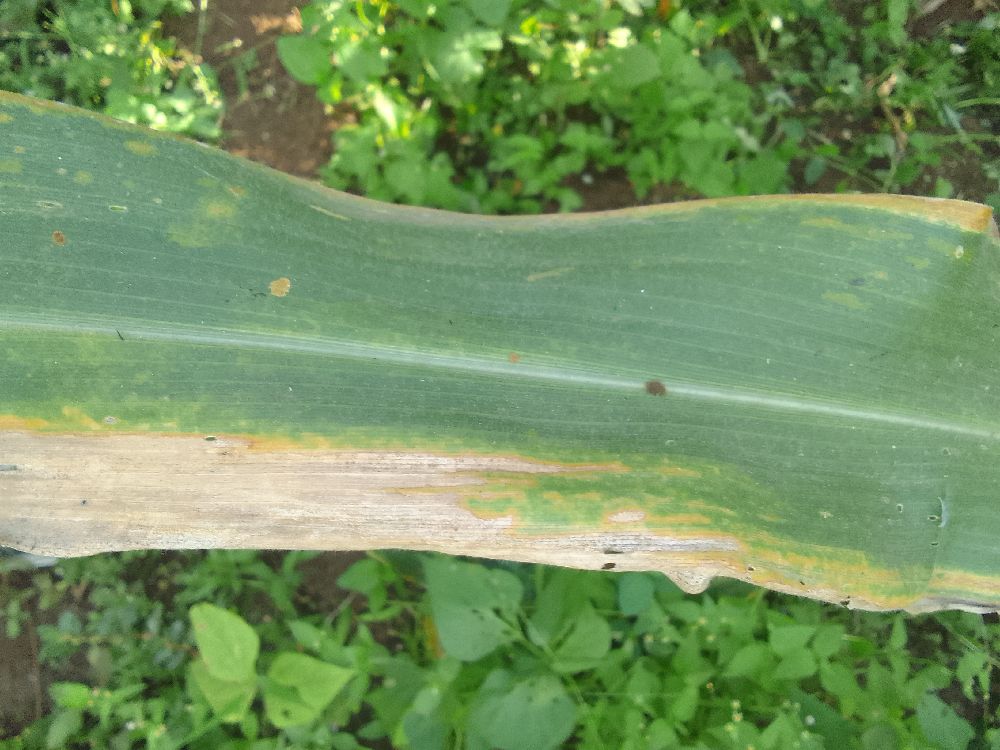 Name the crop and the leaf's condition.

maize, maize lethal necrosis
